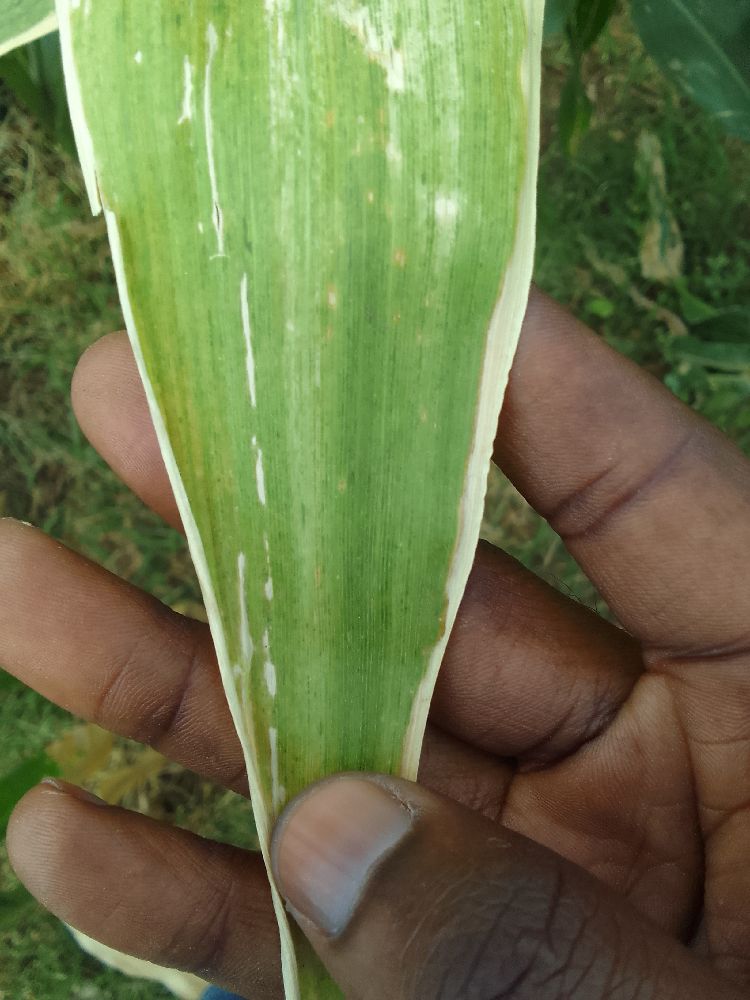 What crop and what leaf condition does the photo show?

maize, maize lethal necrosis
